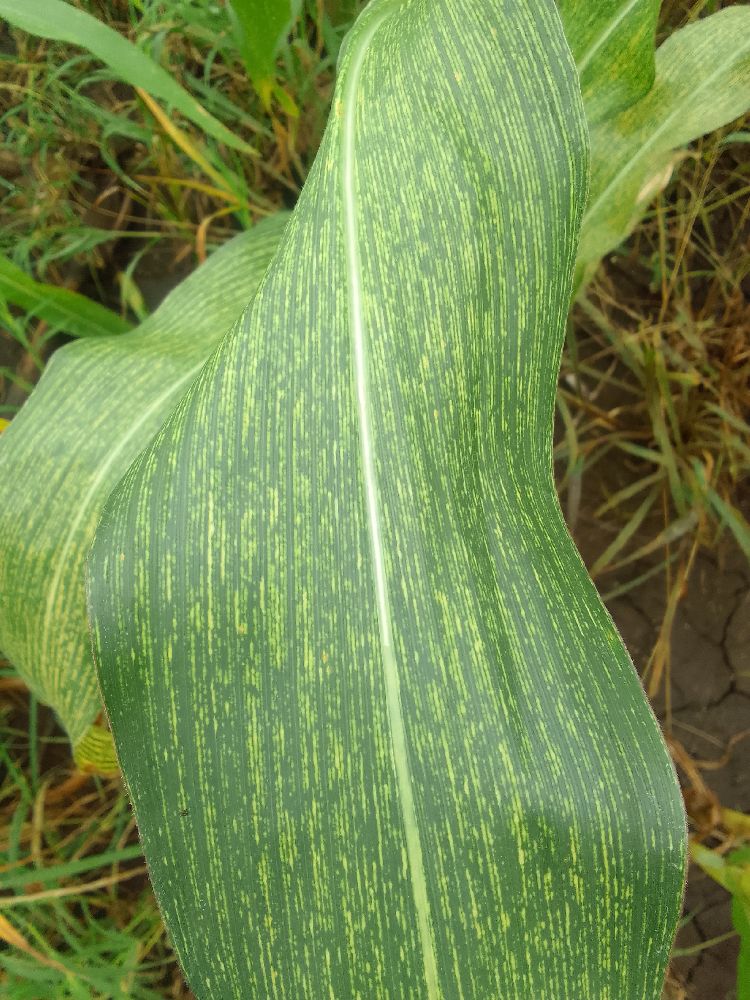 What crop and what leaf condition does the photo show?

maize, maize streak virus
